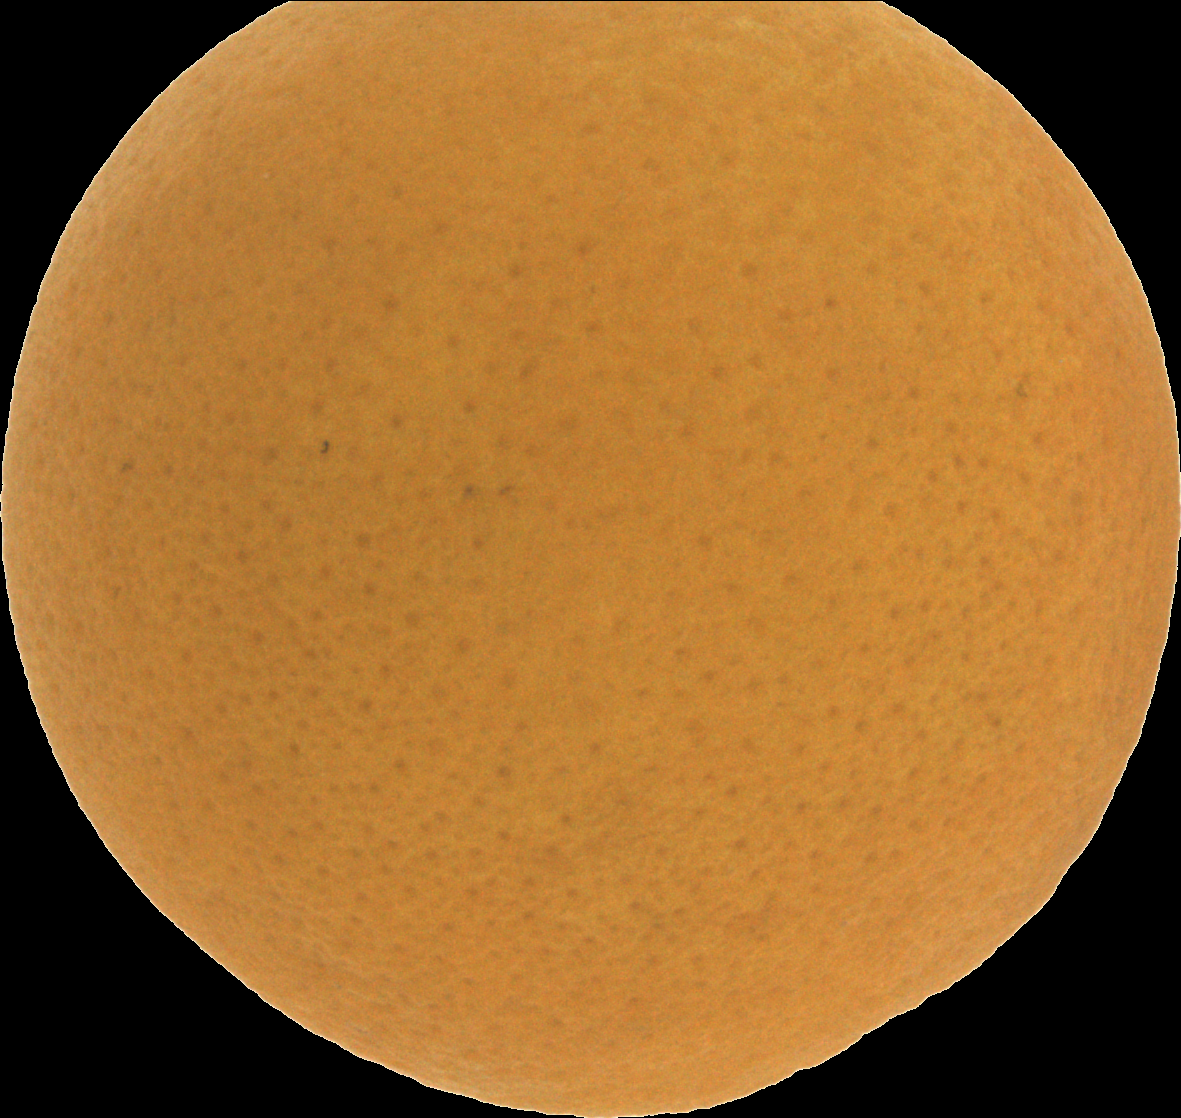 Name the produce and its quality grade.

orange, good
